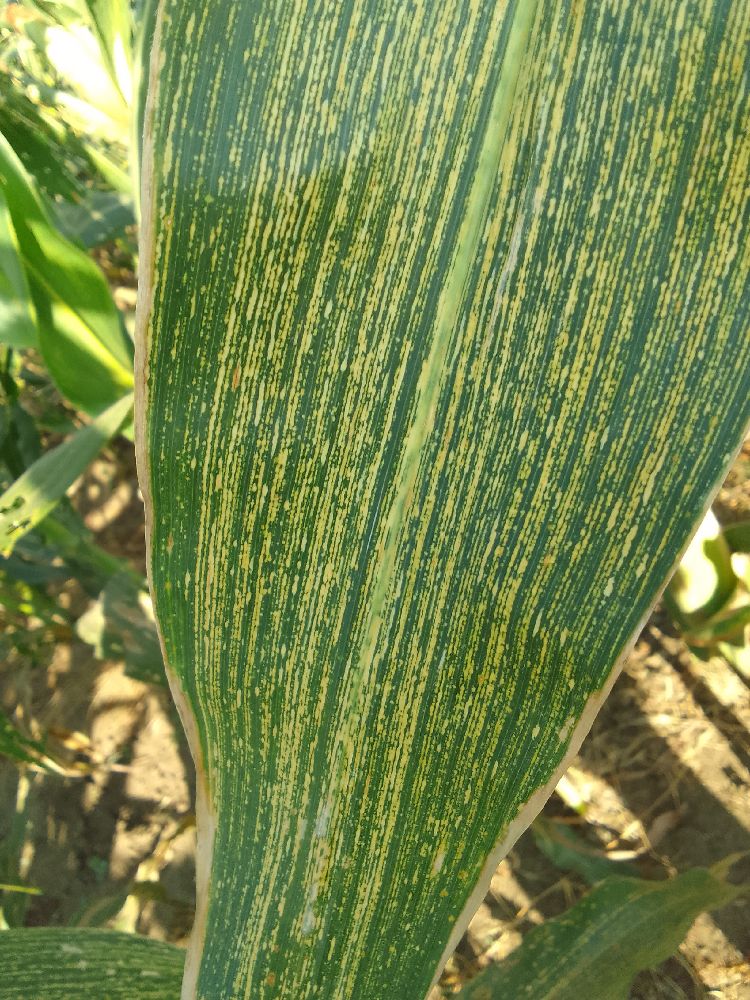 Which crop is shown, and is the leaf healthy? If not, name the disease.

maize, maize streak virus
